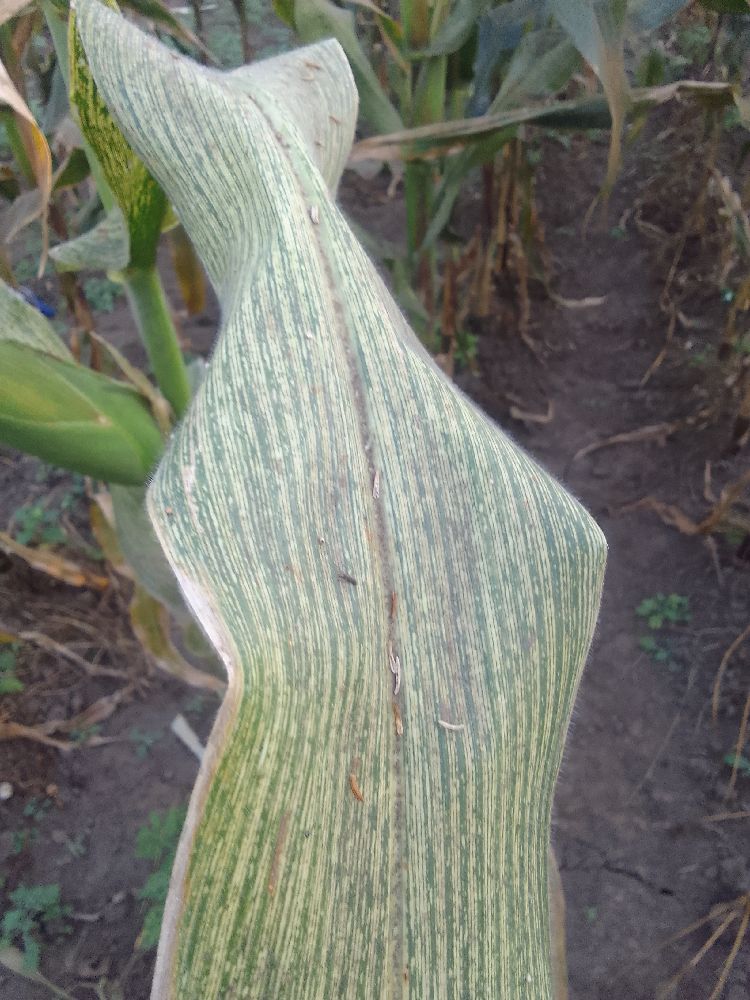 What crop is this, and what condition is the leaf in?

maize, maize streak virus
